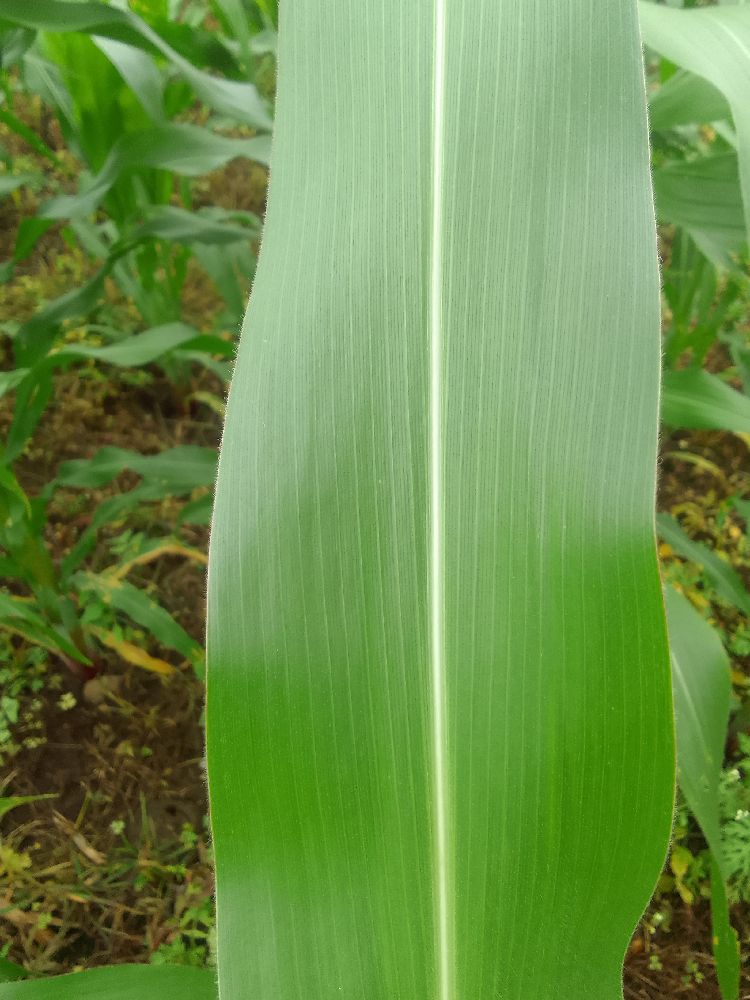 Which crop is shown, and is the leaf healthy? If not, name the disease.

maize, healthy
